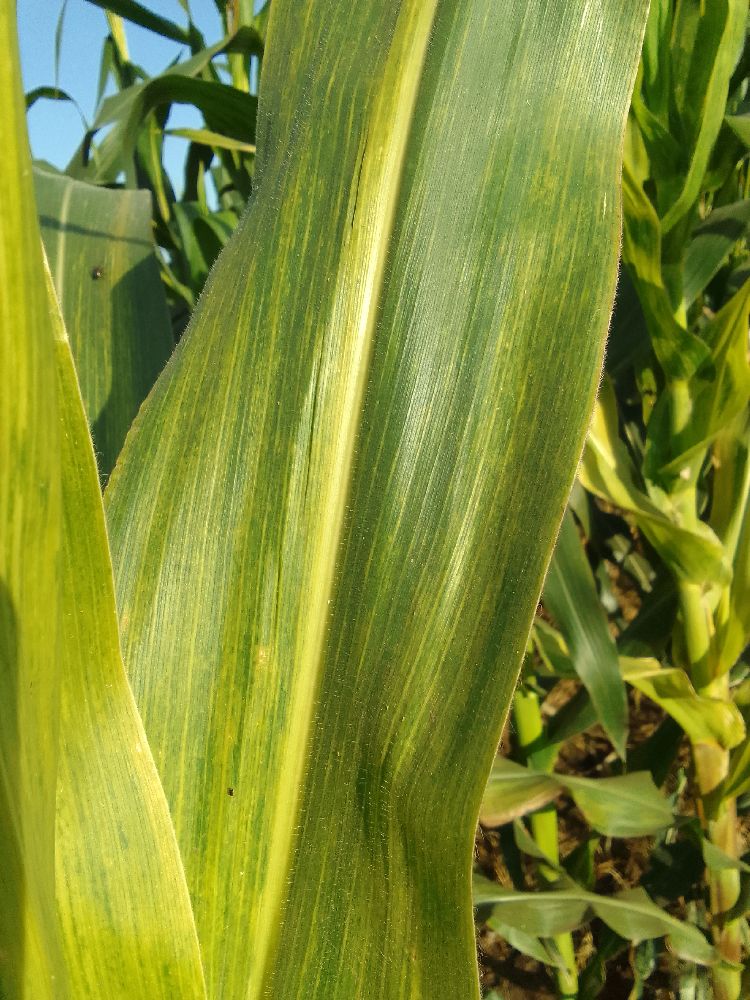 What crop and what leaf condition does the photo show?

maize, maize lethal necrosis
